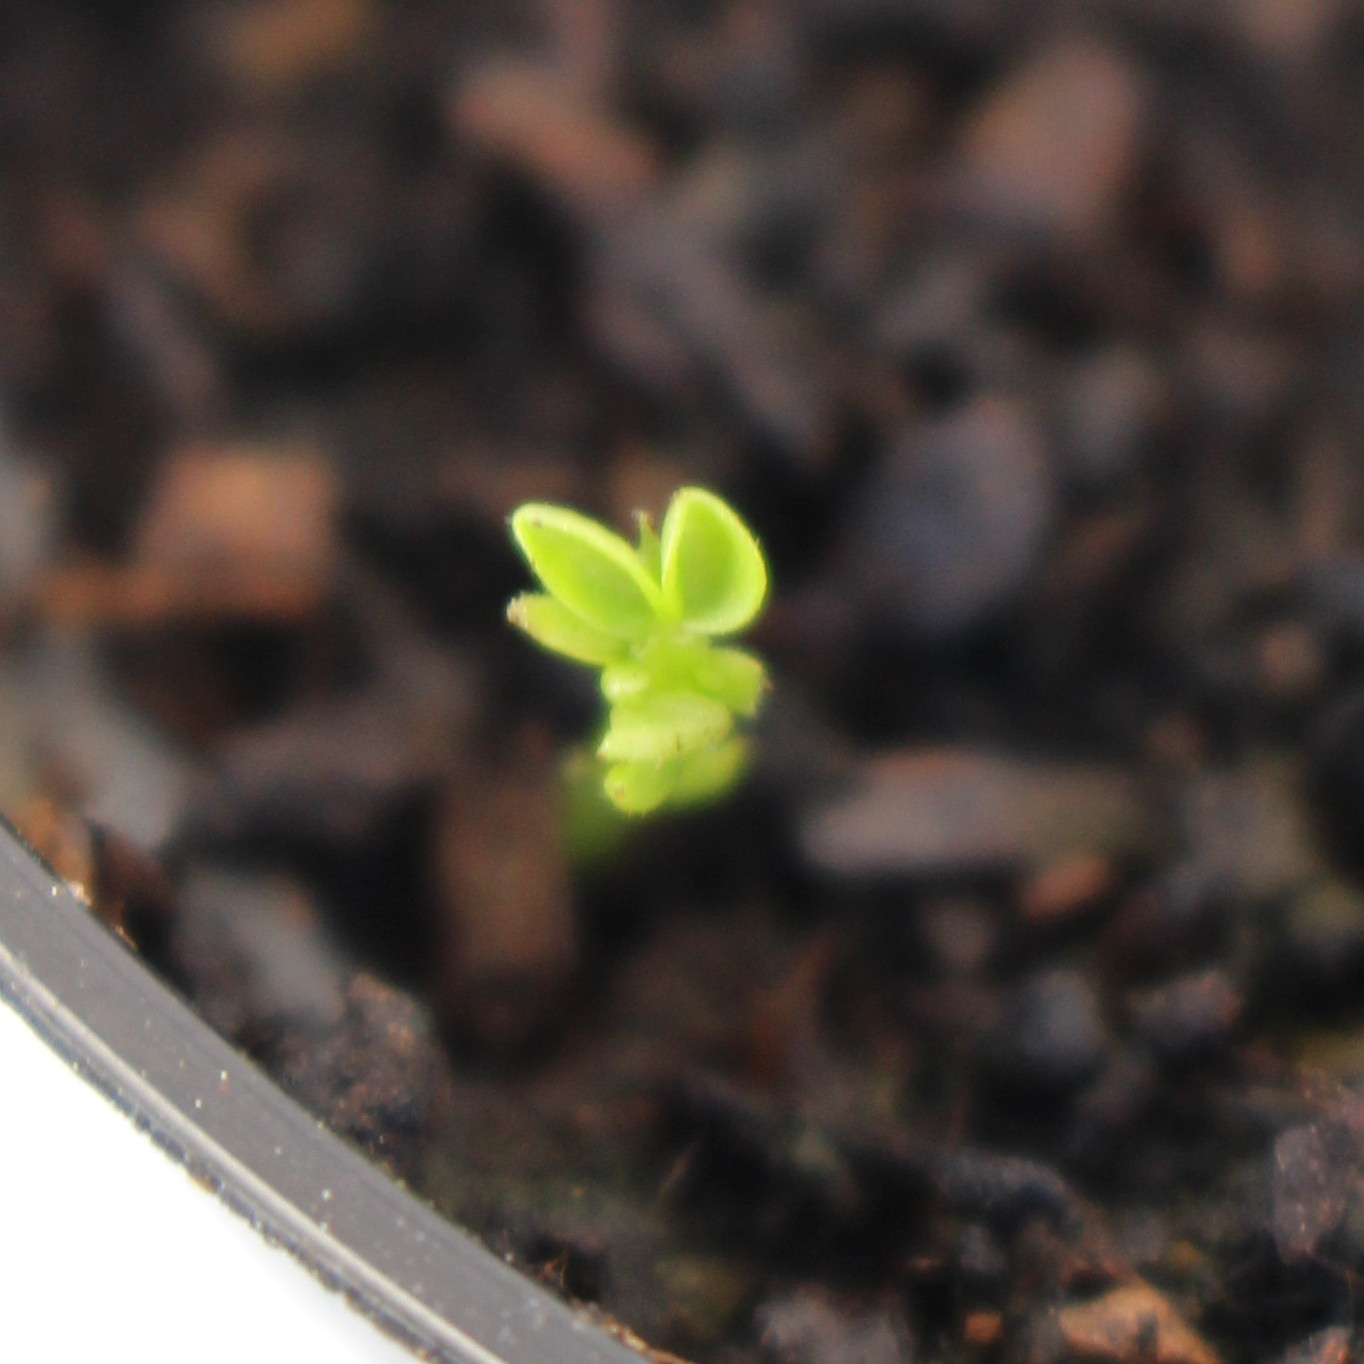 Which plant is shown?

Vicia sativa
